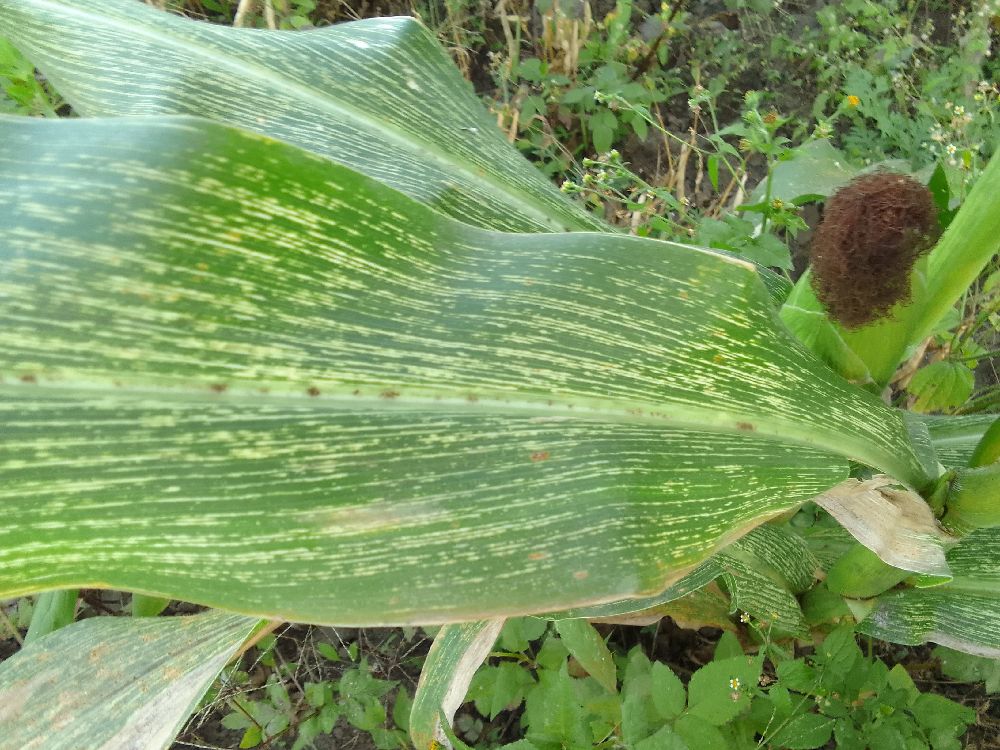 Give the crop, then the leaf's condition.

maize, maize streak virus
